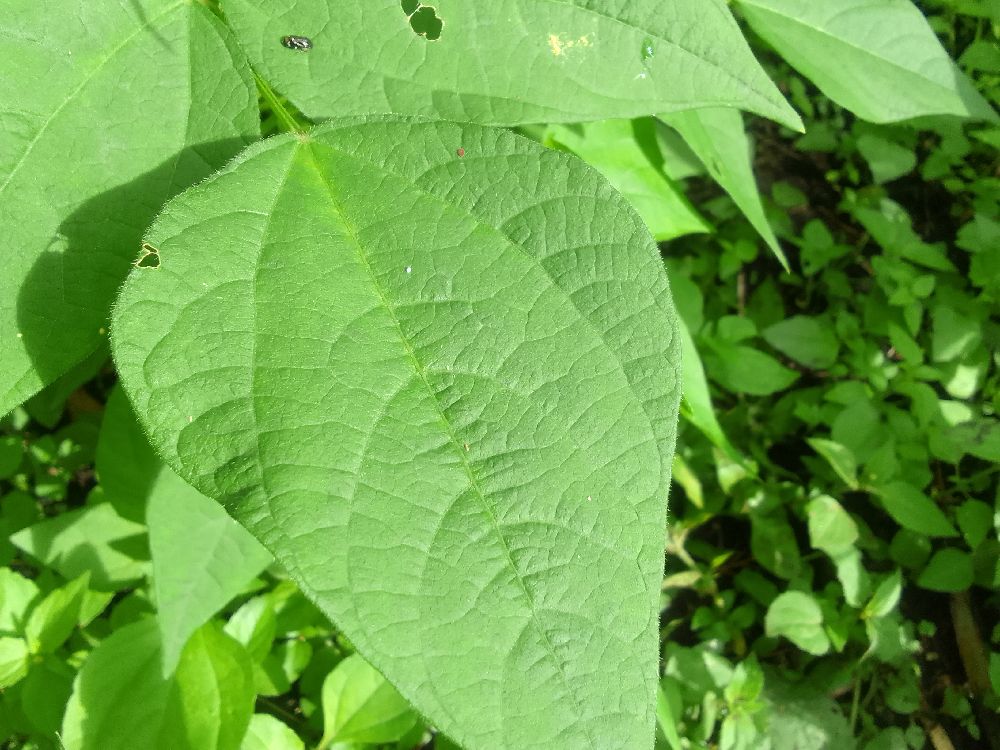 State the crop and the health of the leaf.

common bean, healthy
